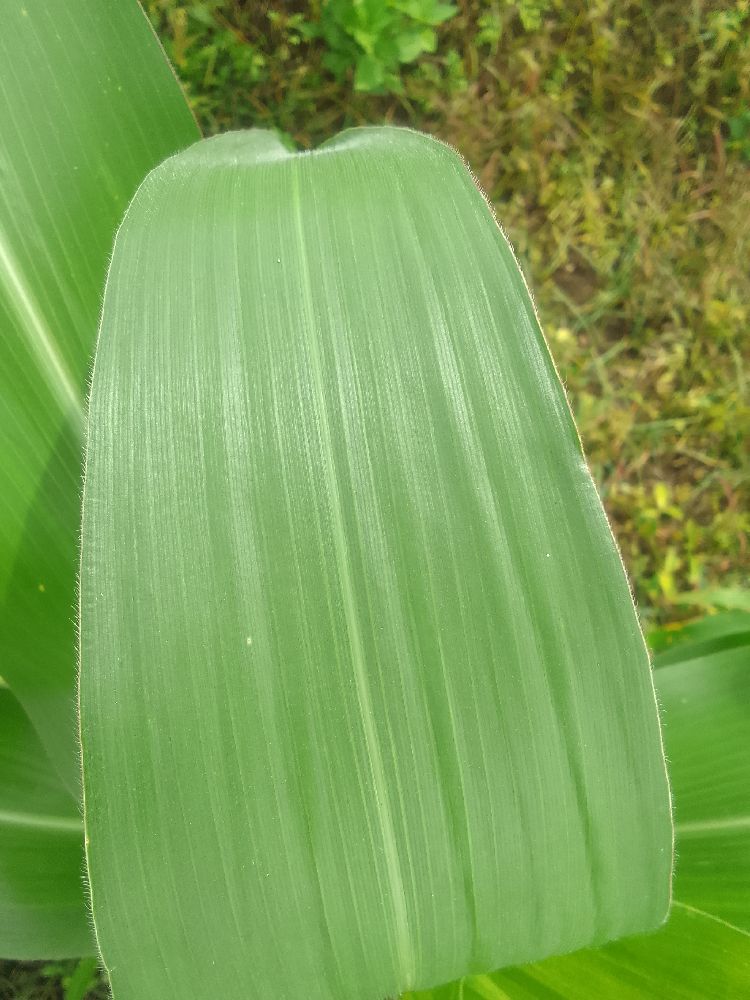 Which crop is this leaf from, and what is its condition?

maize, healthy
